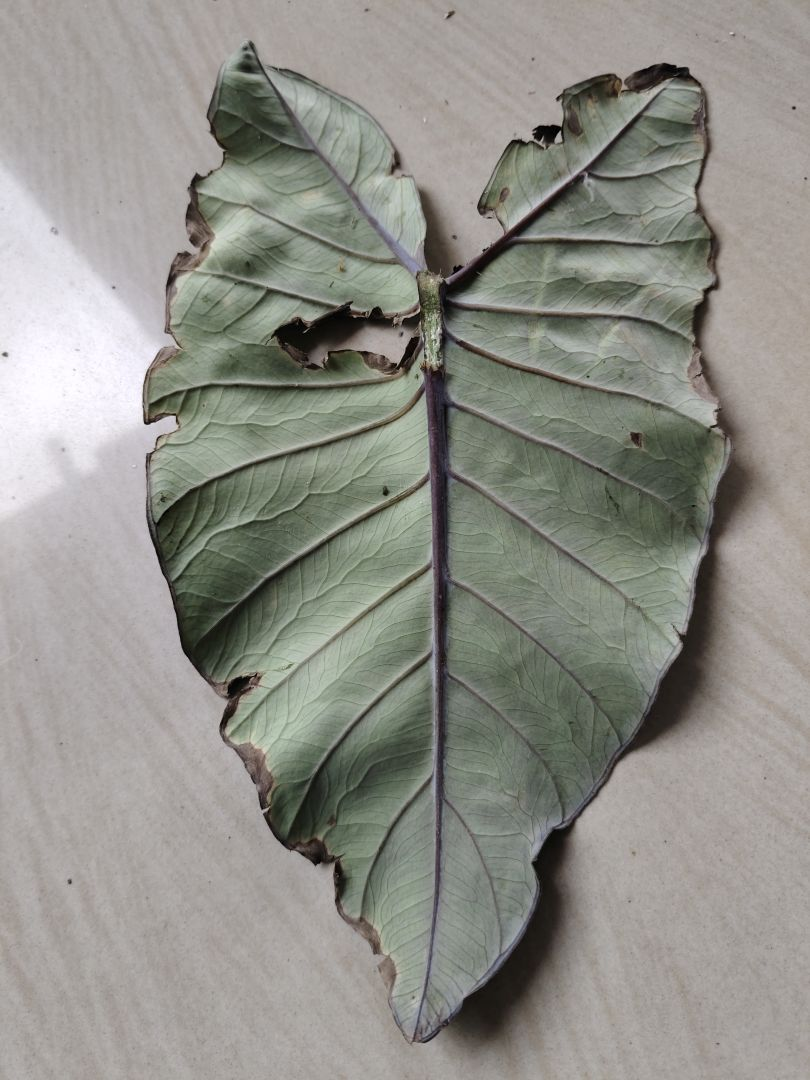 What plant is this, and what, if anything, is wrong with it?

taro, leaf blight
